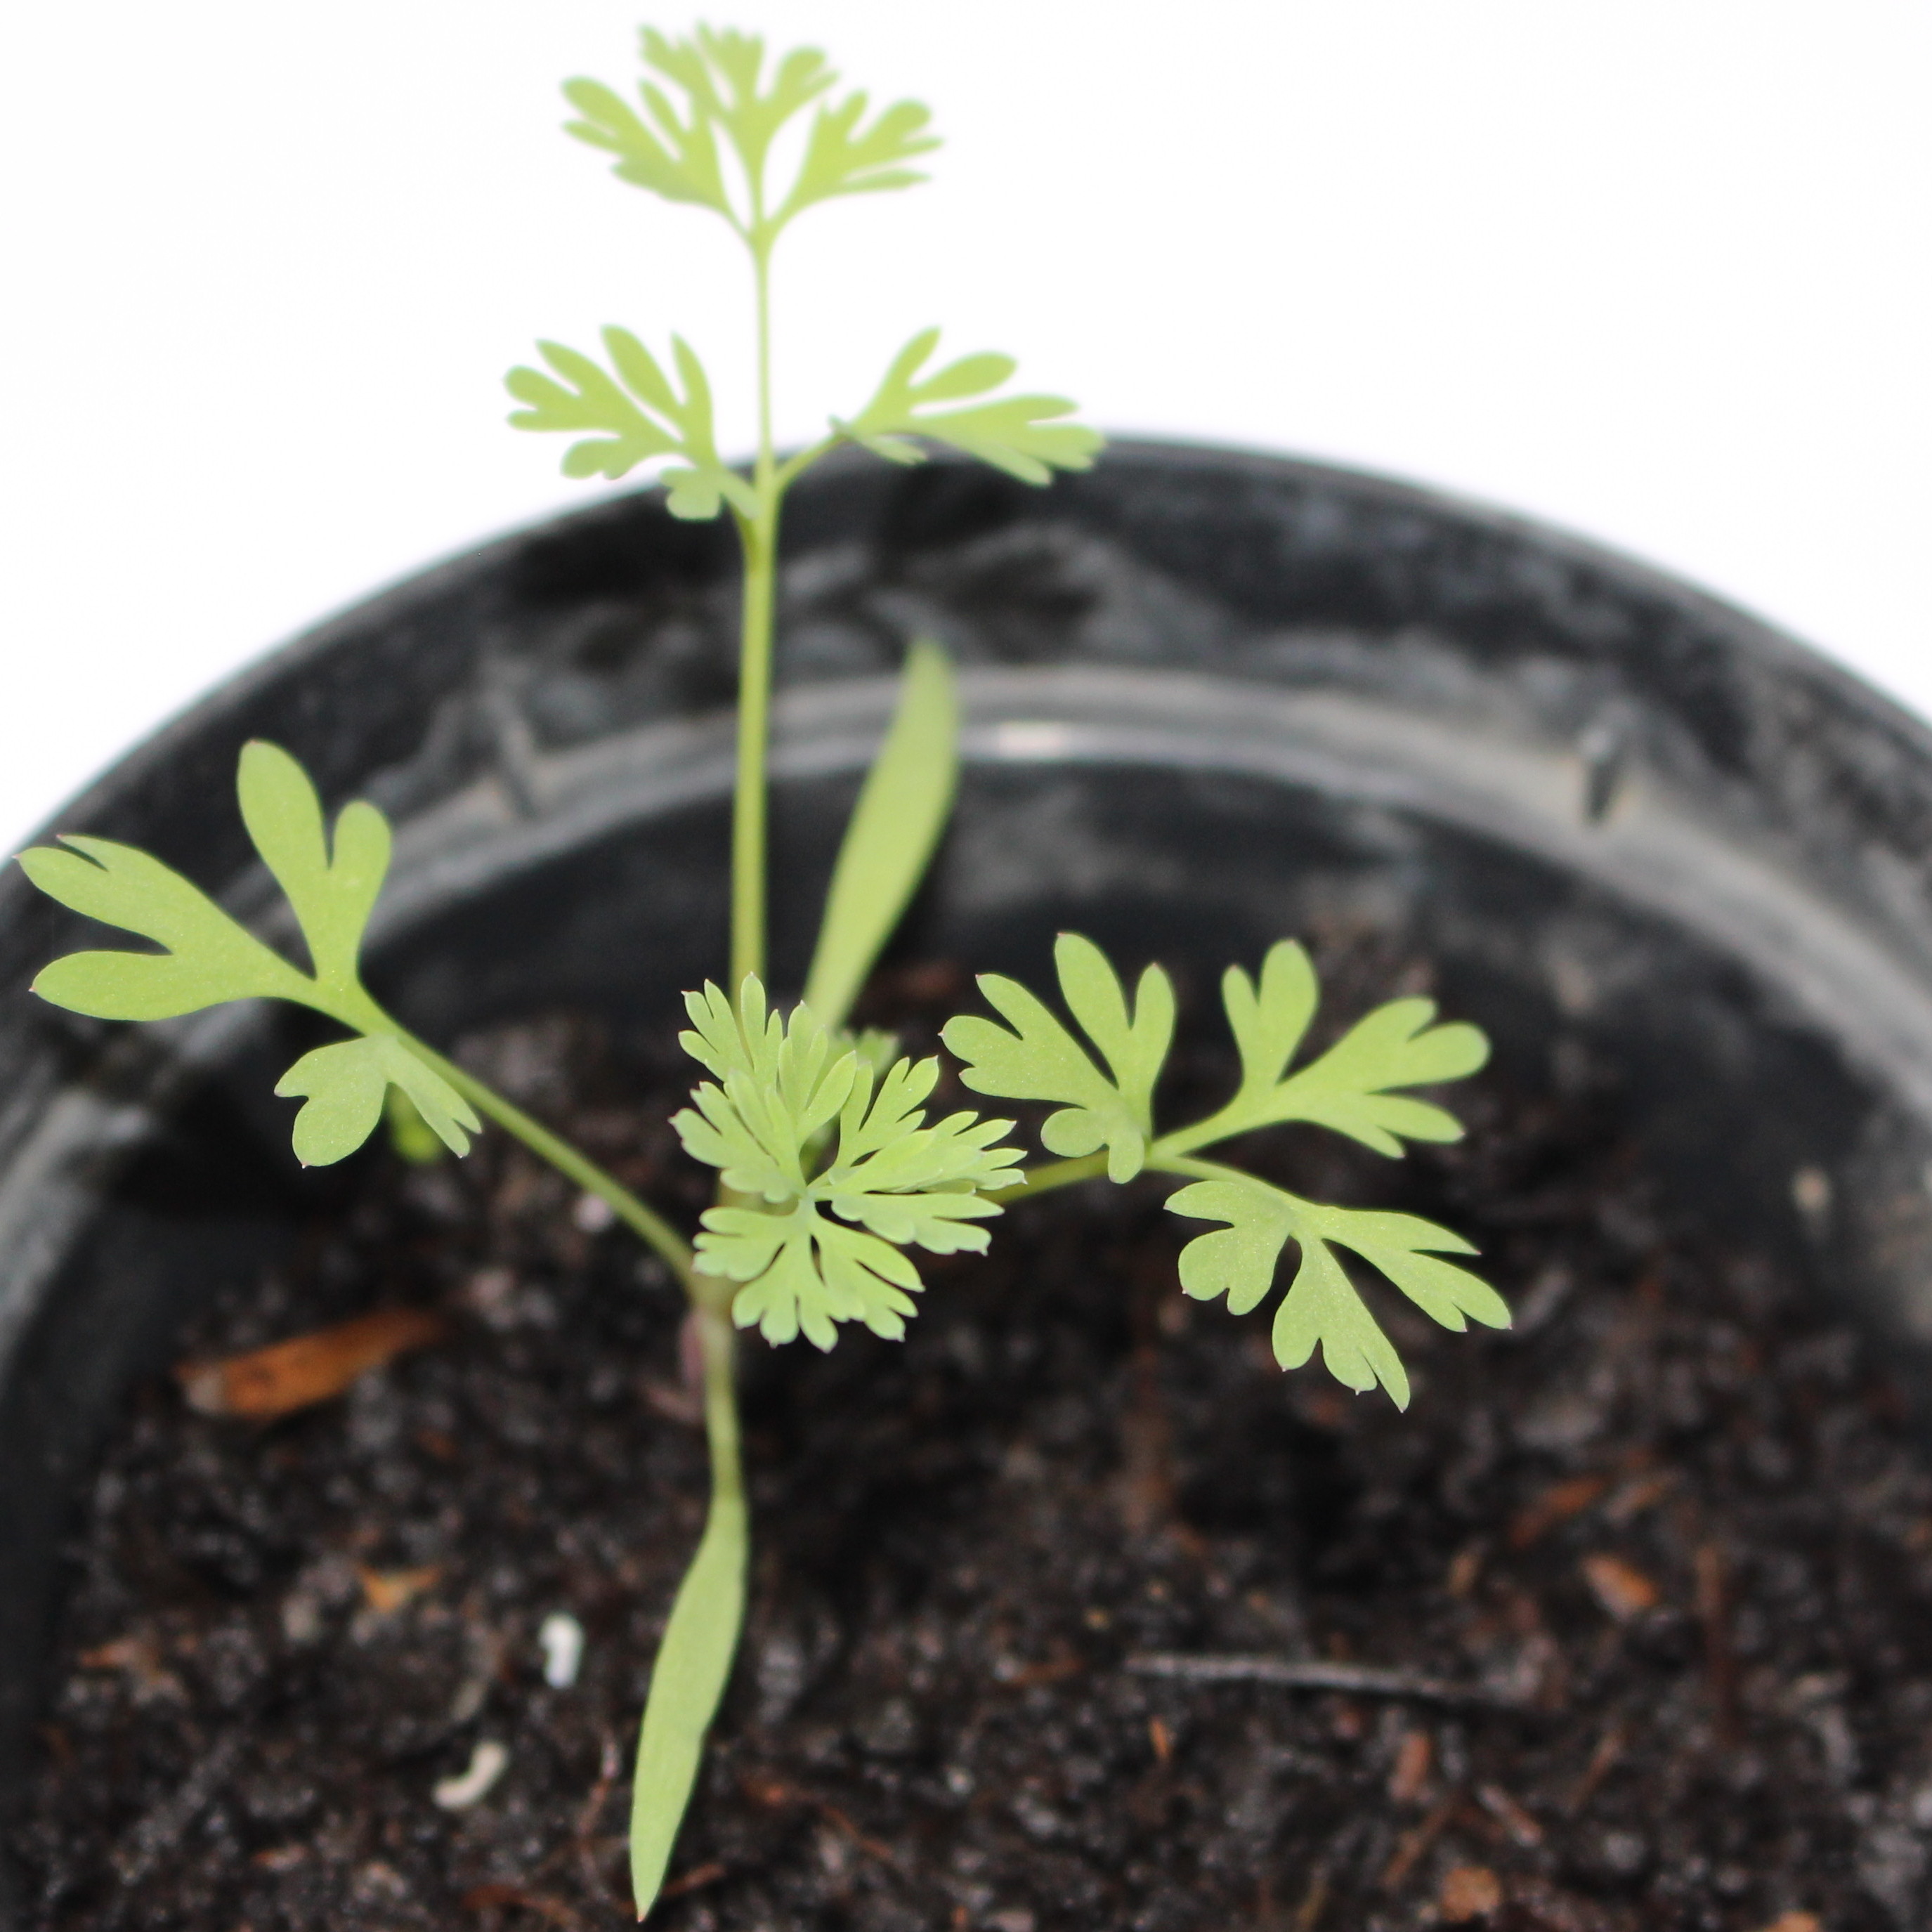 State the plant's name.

Fumaria officinalis
